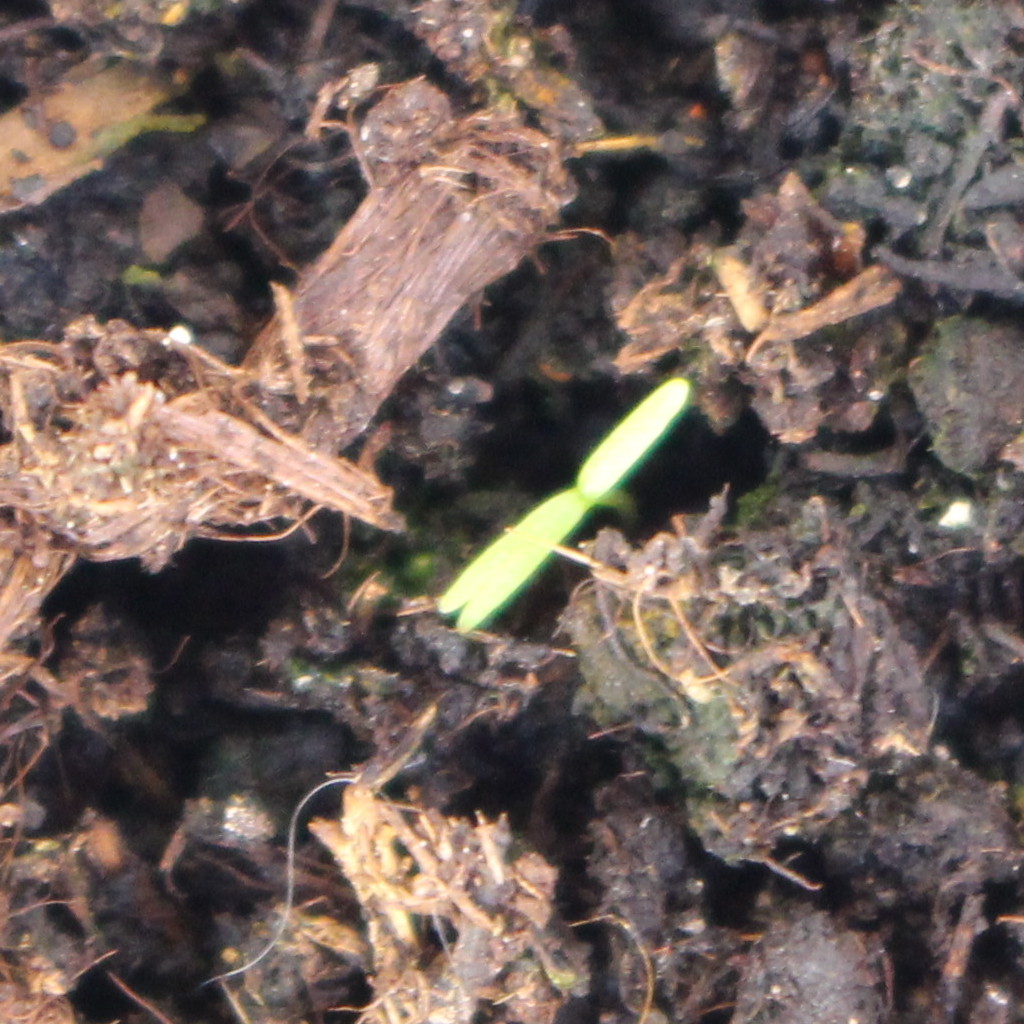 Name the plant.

Papaver rhoeas
